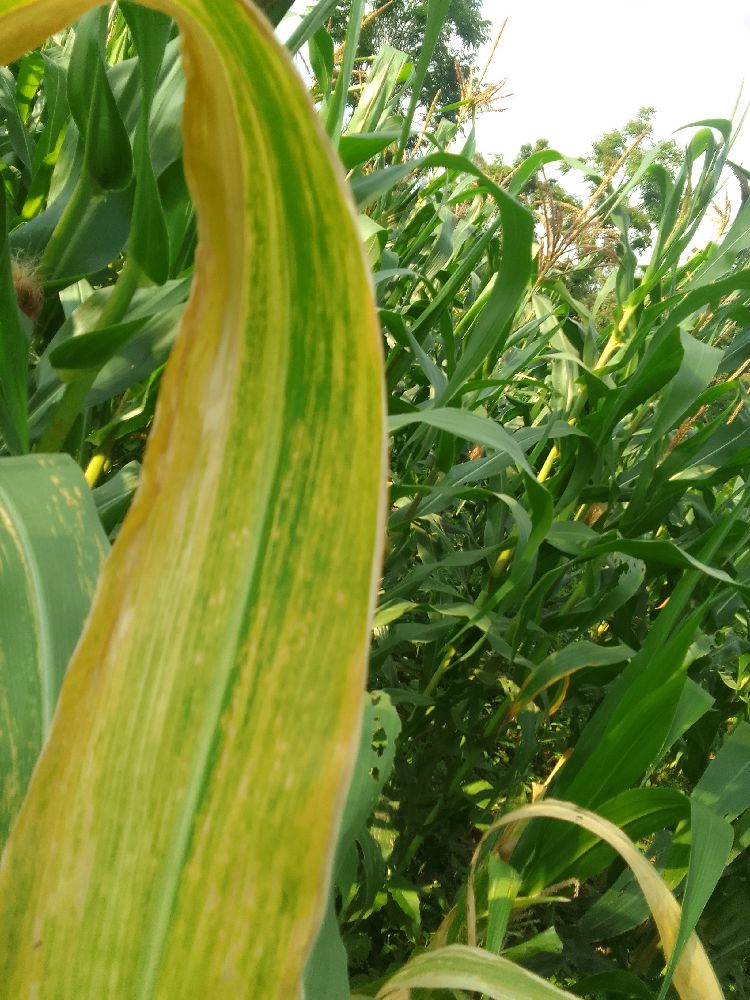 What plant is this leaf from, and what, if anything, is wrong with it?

maize, maize lethal necrosis
